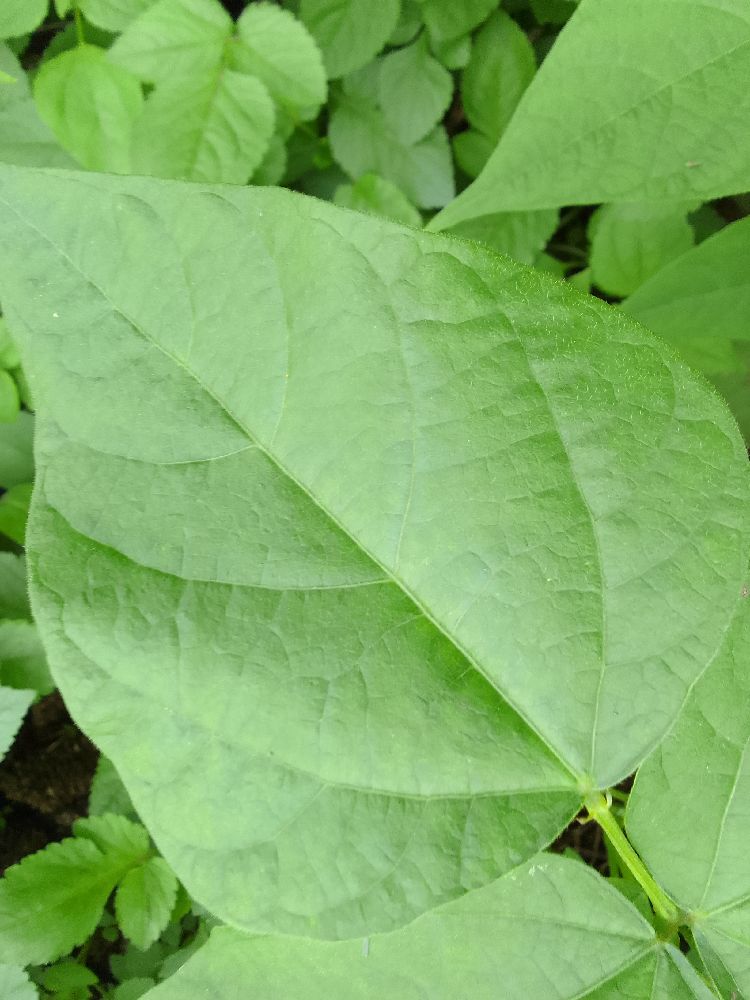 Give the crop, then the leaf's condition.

common bean, healthy
